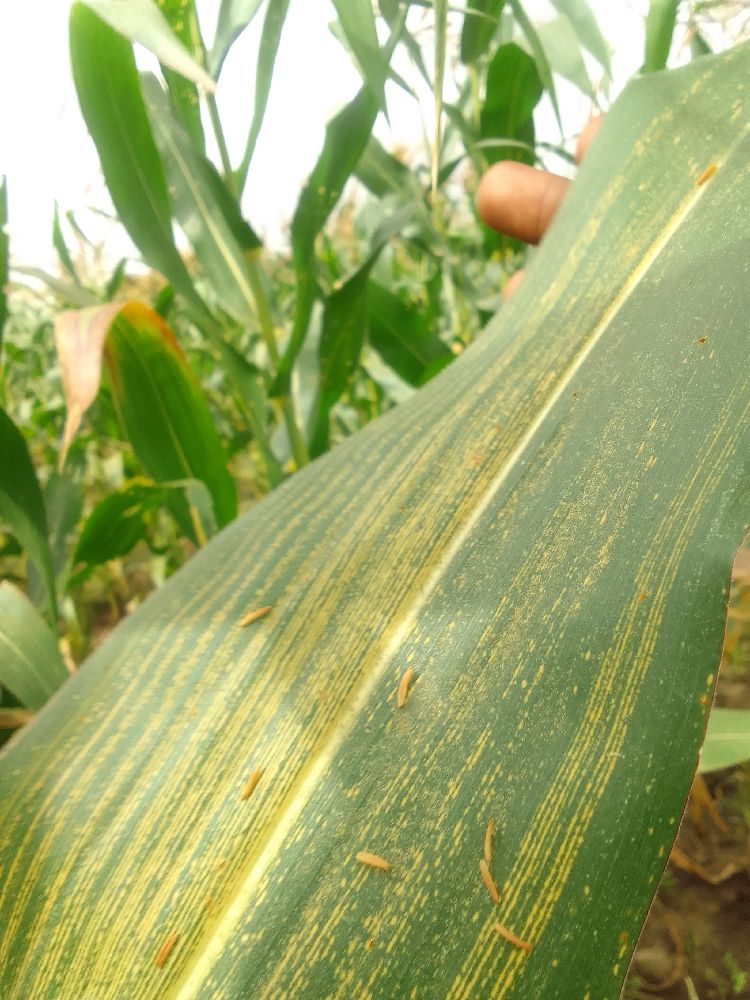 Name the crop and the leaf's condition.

maize, maize streak virus
